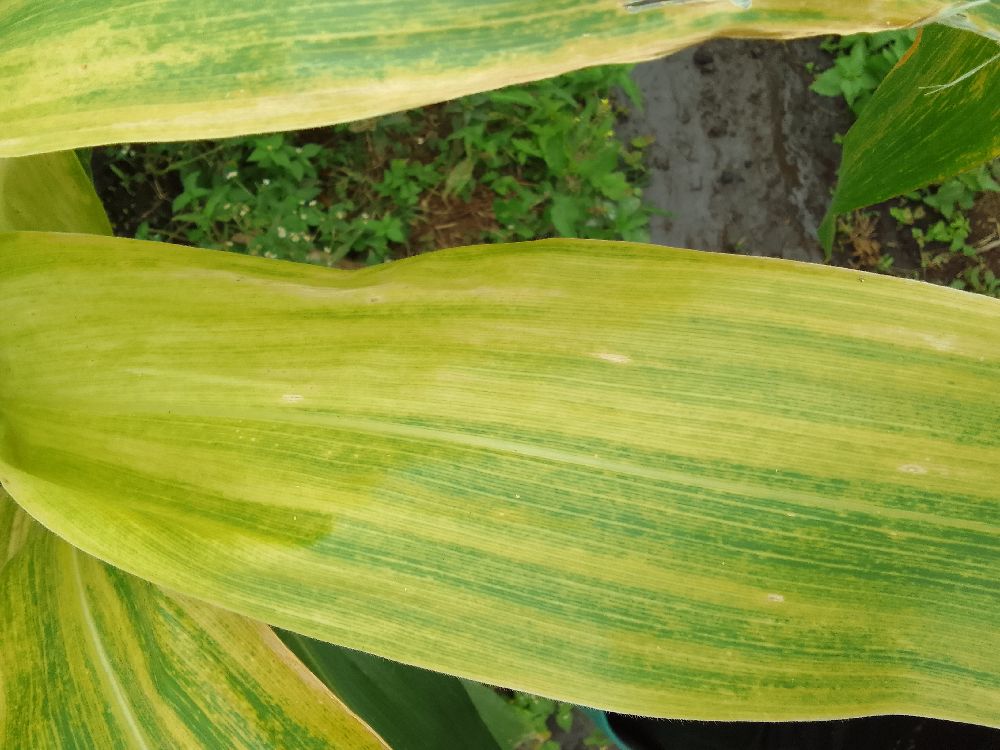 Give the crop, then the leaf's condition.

maize, maize lethal necrosis
